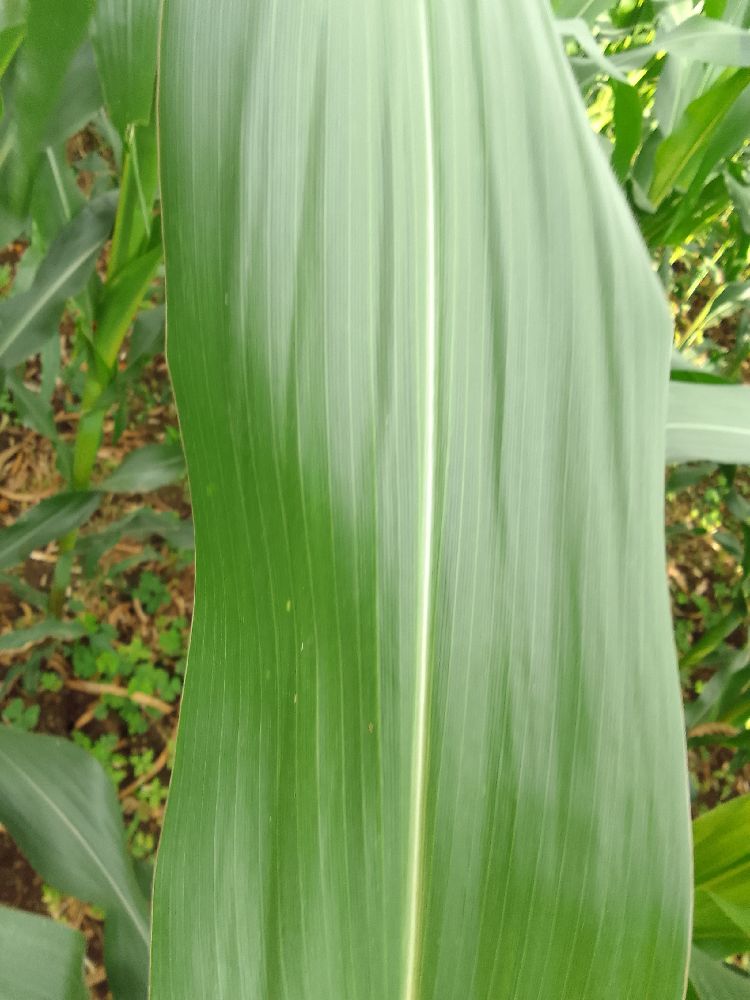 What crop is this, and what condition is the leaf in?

maize, healthy
